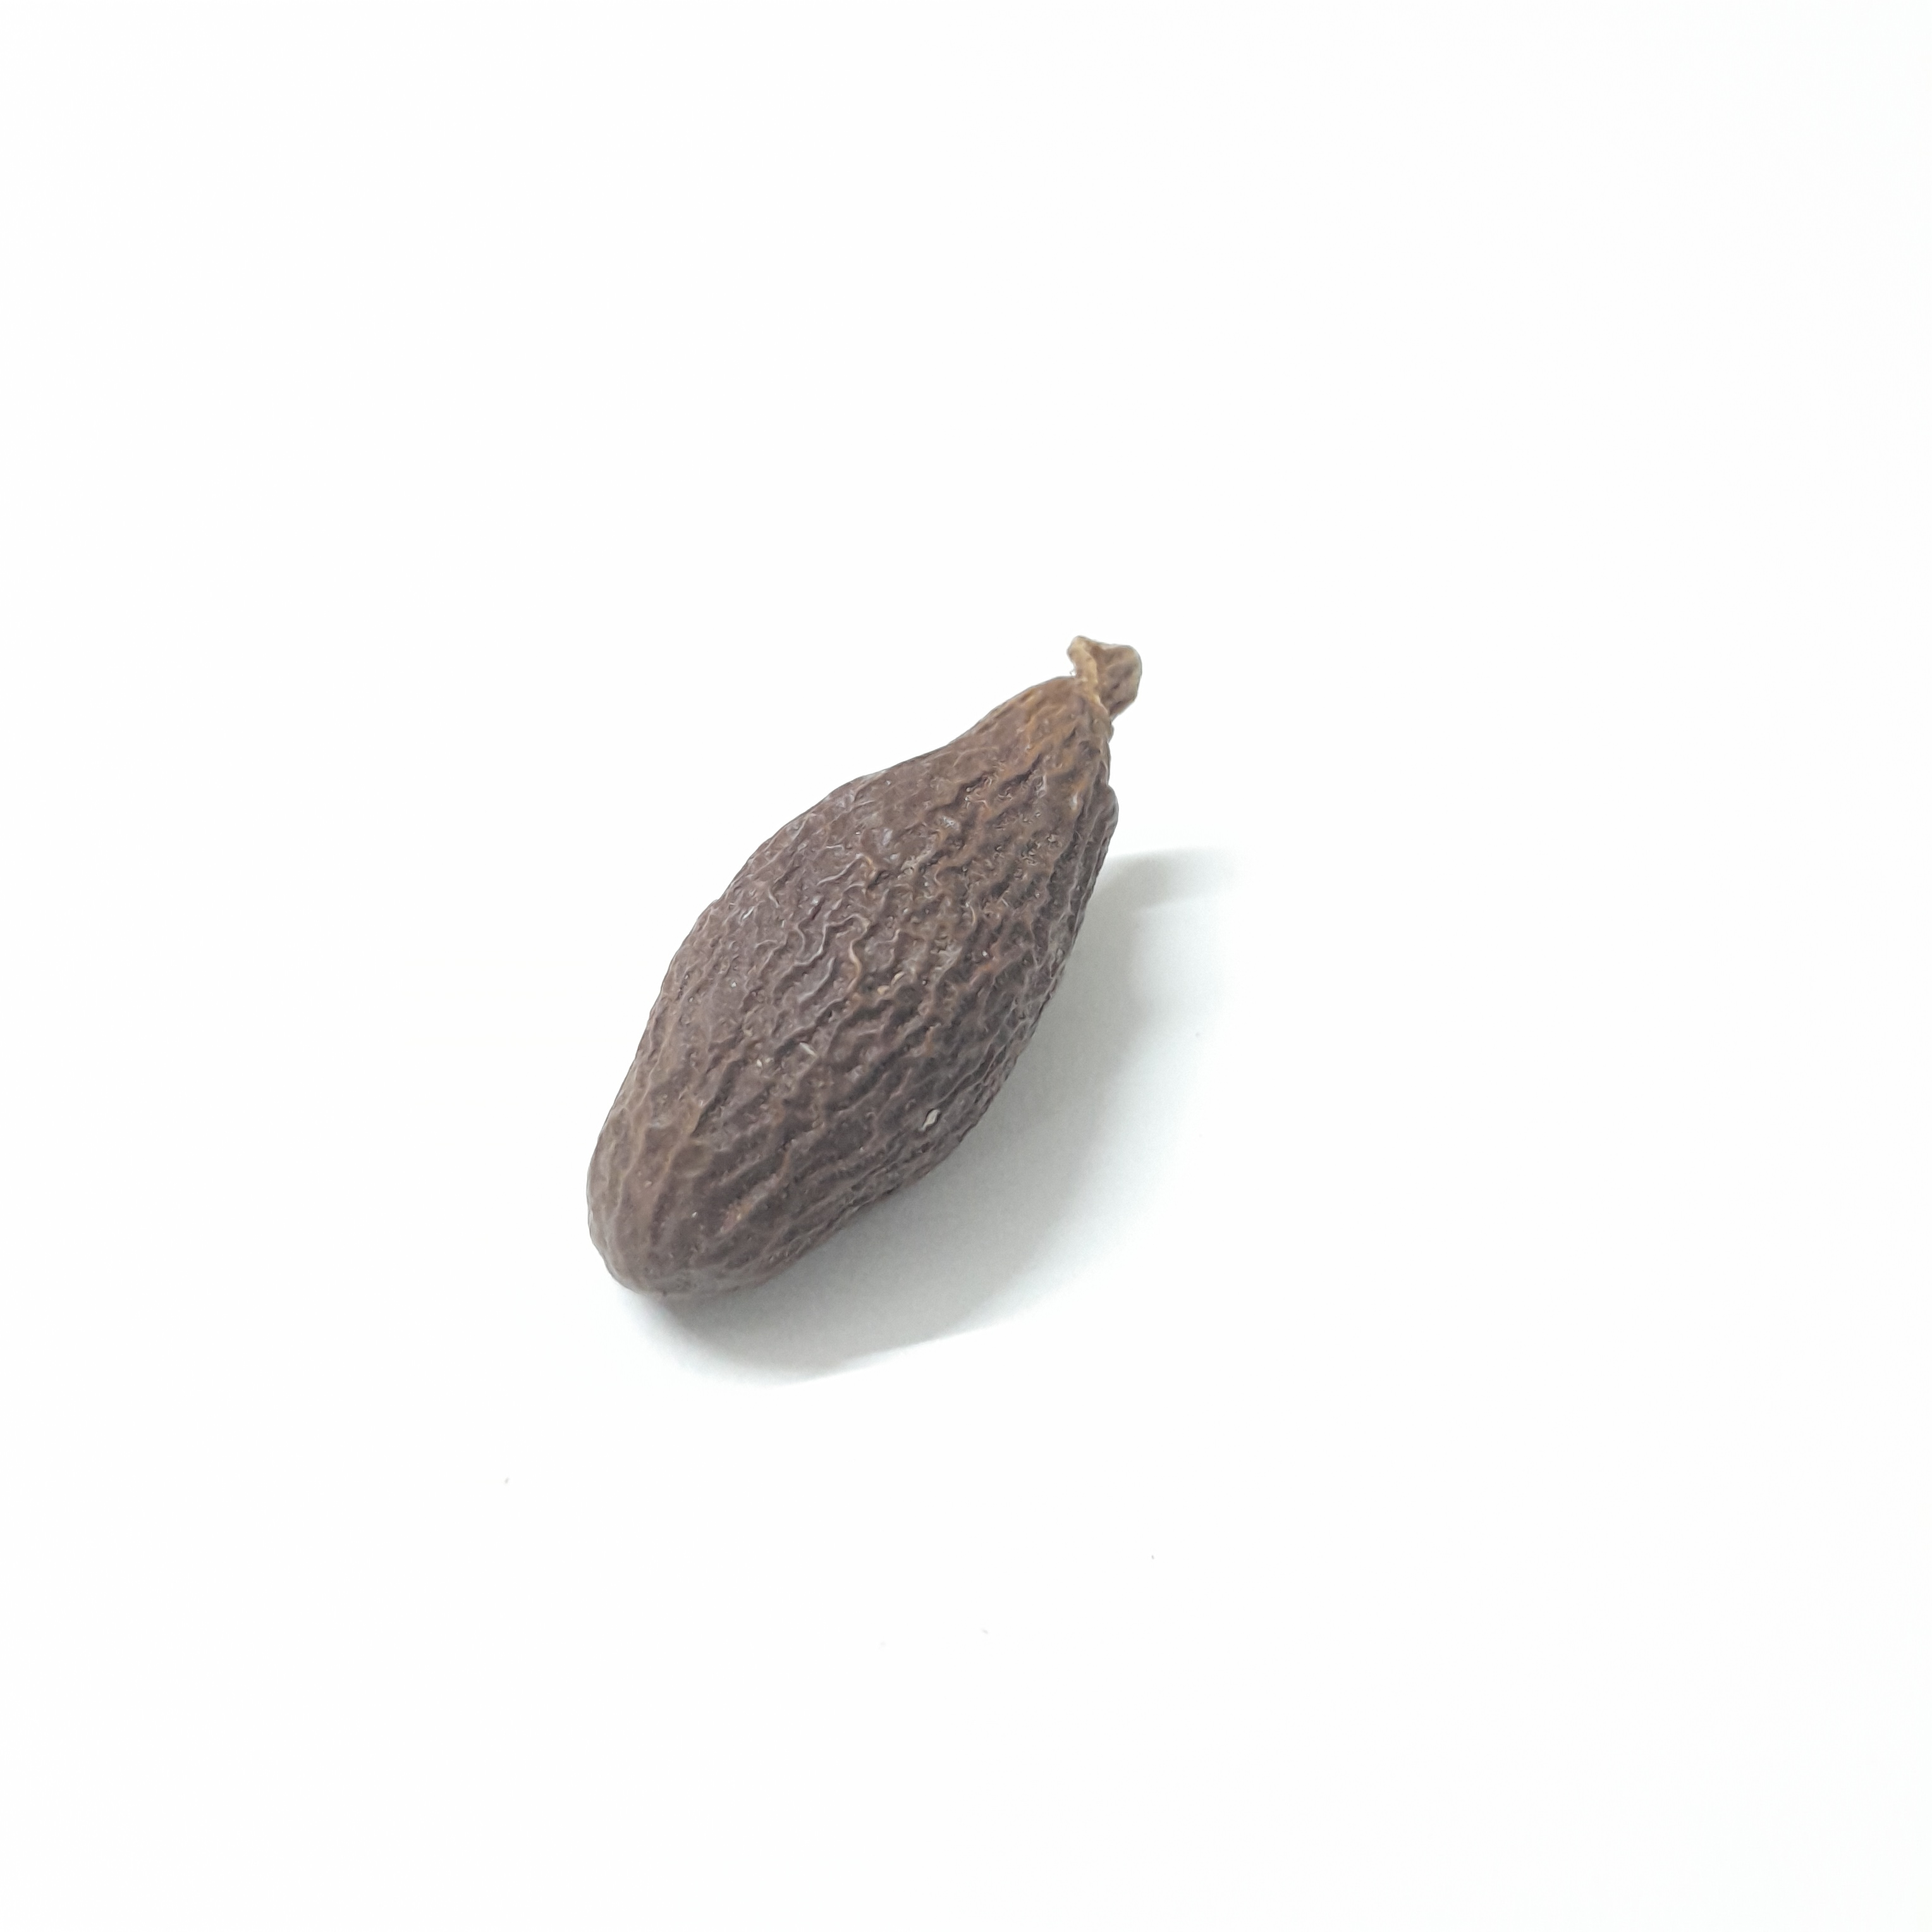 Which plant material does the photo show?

niranjanphal
